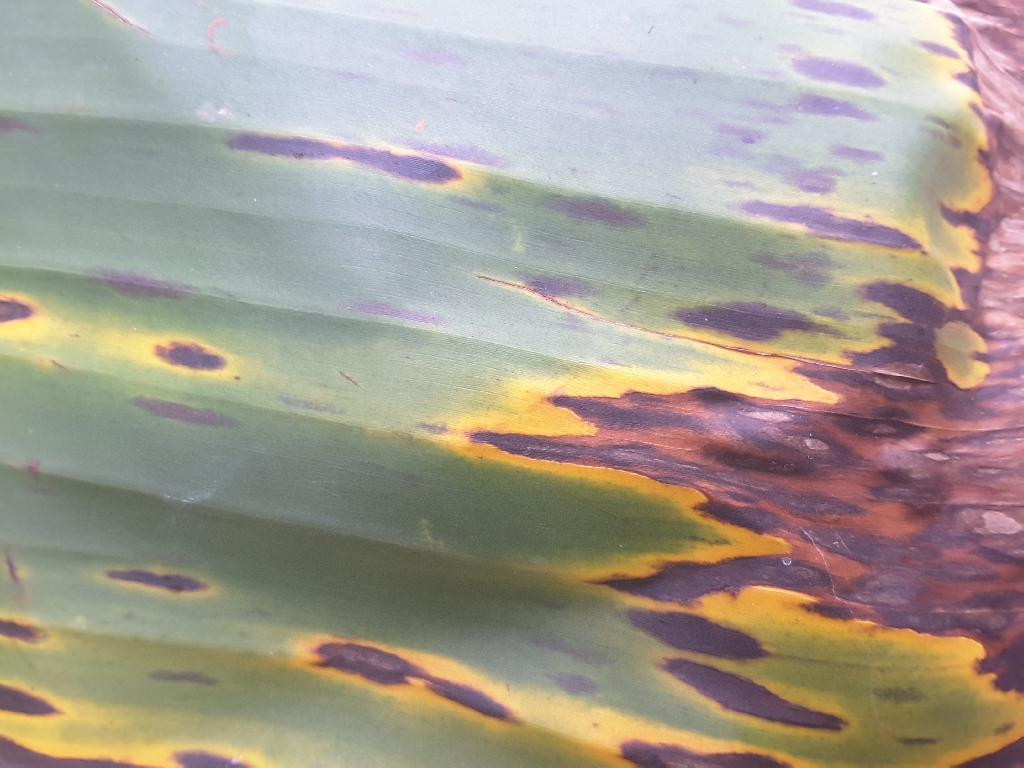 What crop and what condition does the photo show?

banana, black sigatoka
